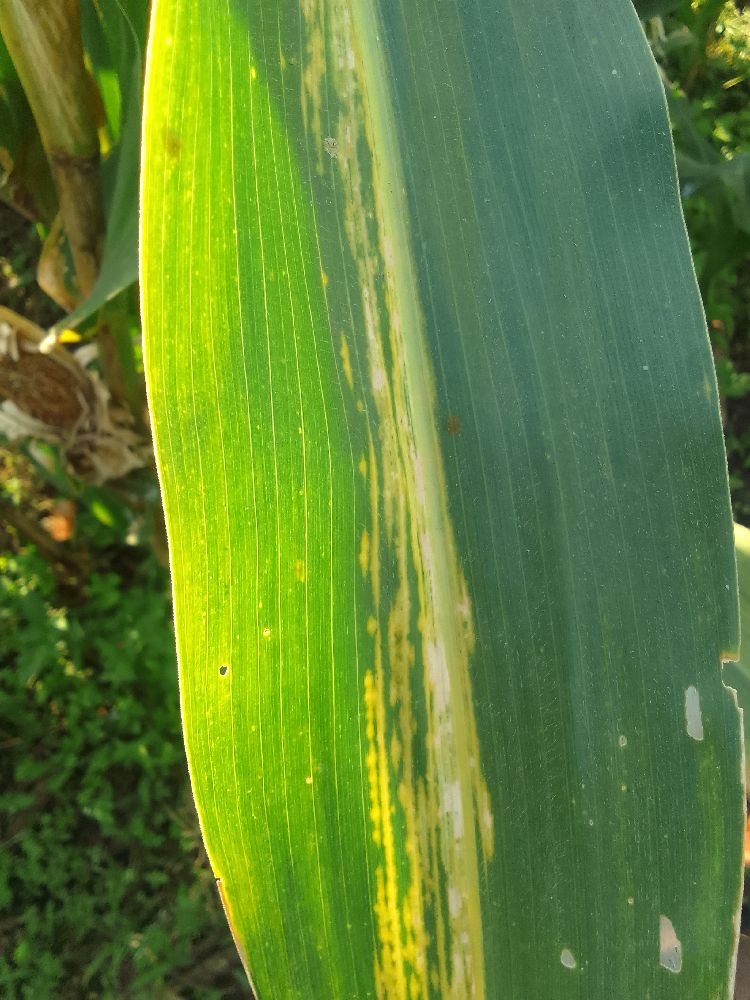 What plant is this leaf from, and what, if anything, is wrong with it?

maize, maize lethal necrosis
